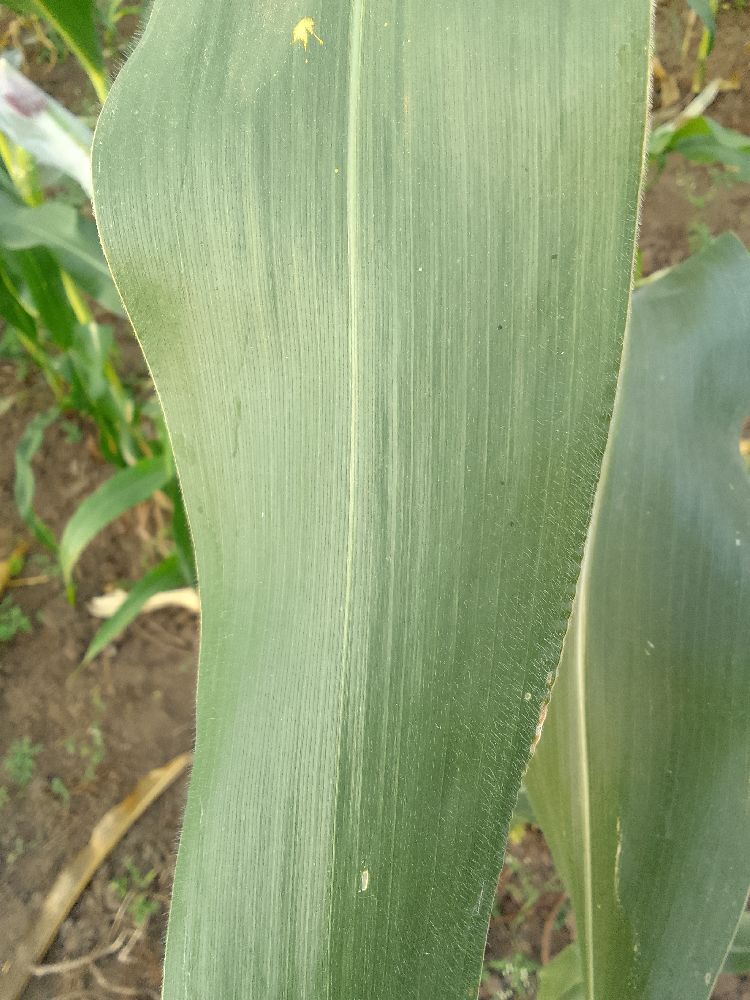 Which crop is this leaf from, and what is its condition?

maize, healthy
